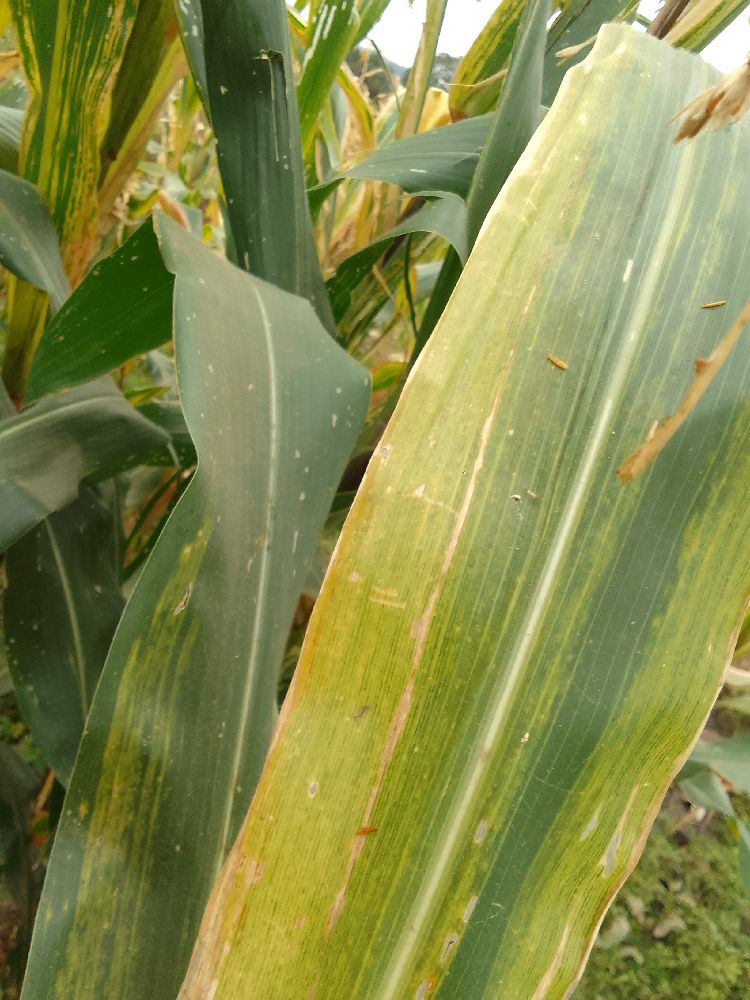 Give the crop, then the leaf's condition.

maize, maize lethal necrosis
